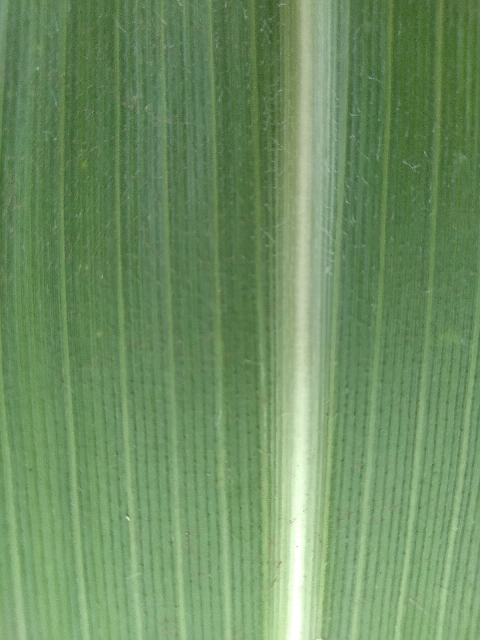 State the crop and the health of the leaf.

maize, healthy
